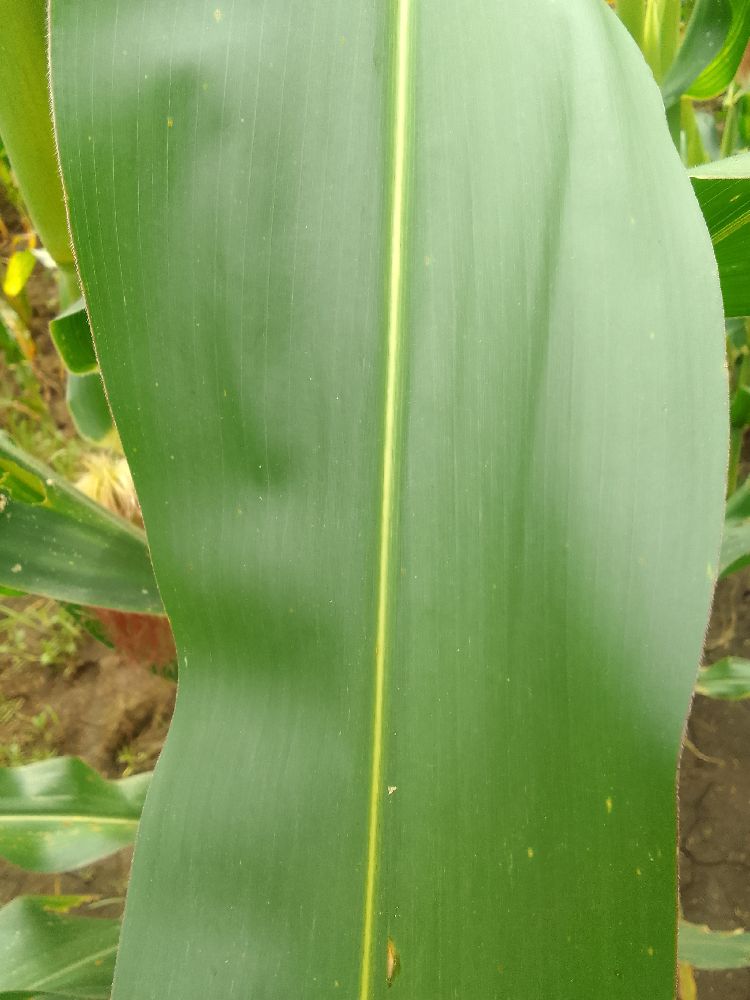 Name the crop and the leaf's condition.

maize, healthy
